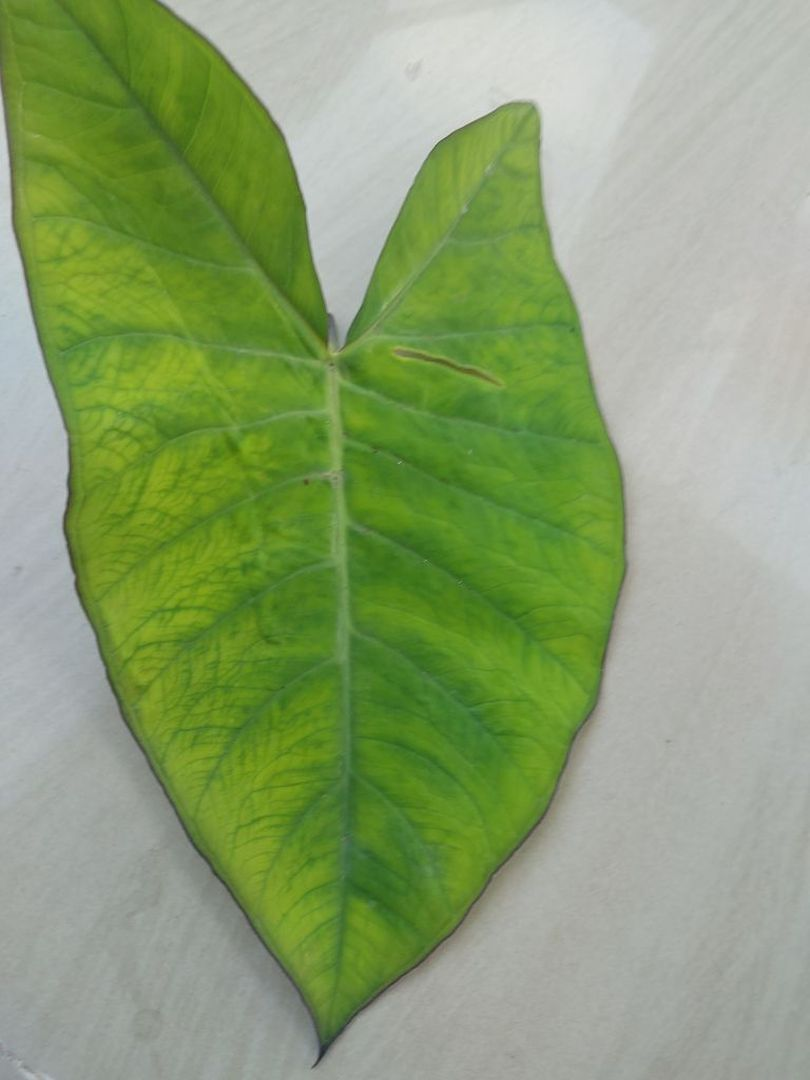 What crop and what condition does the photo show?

taro, mosaic
